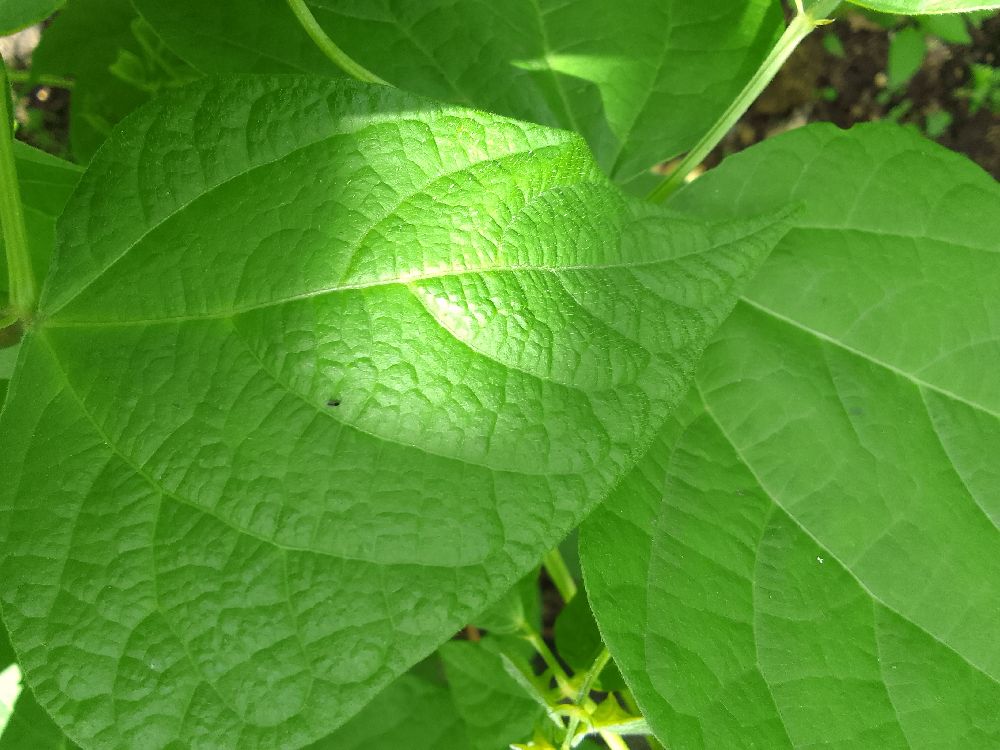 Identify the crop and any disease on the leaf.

common bean, healthy
